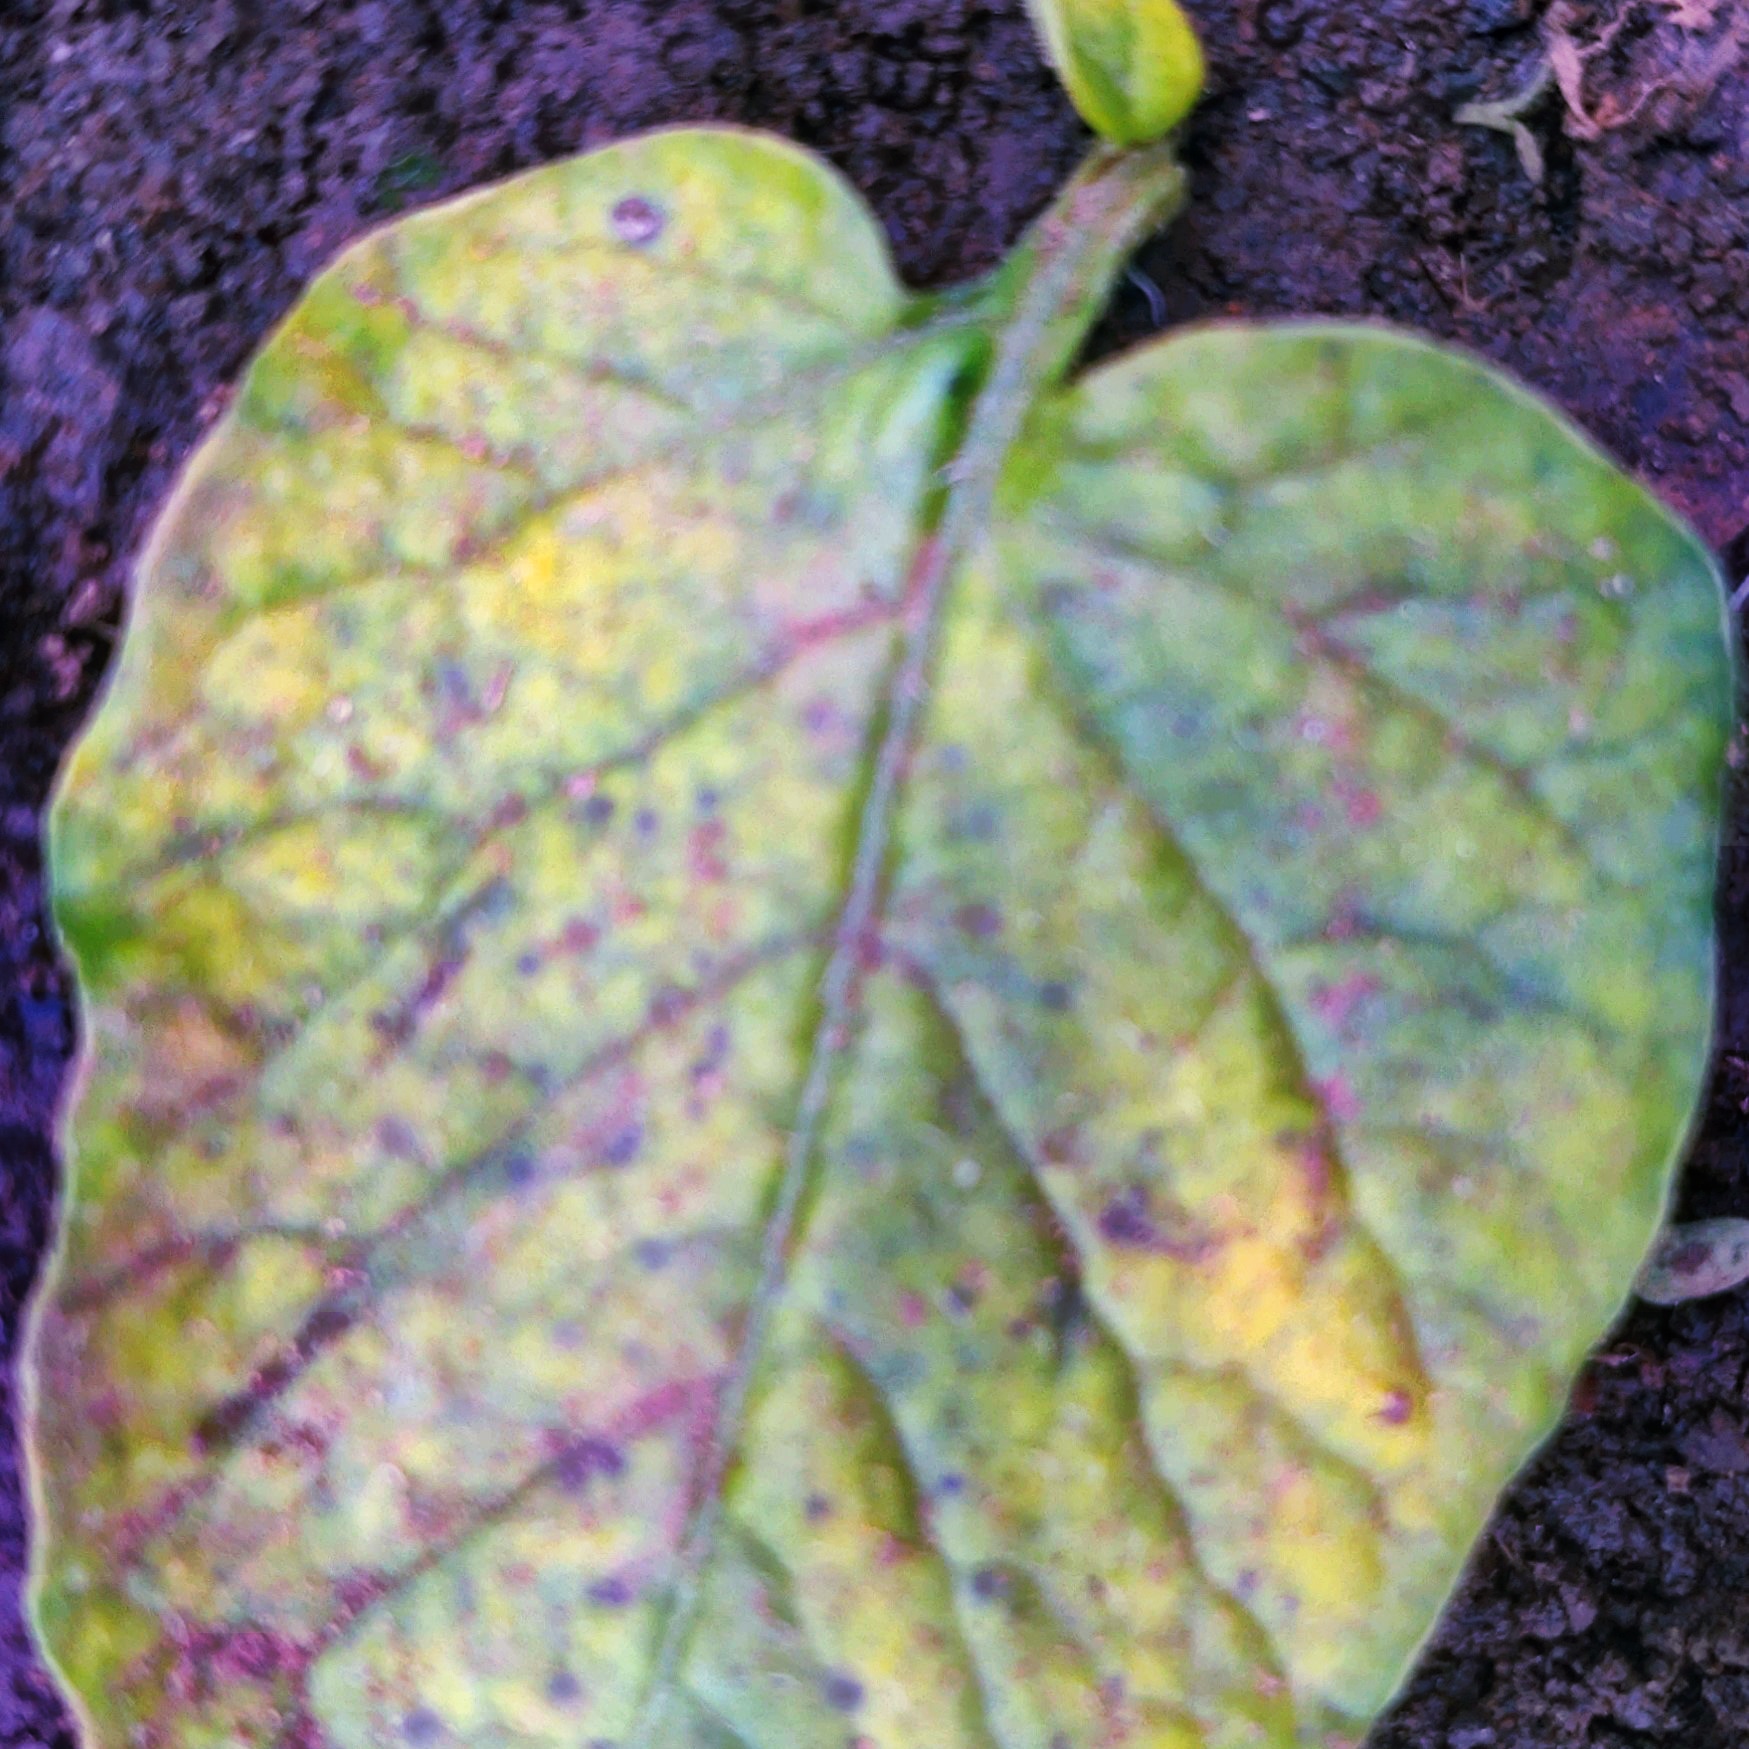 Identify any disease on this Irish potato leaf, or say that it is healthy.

late blight
